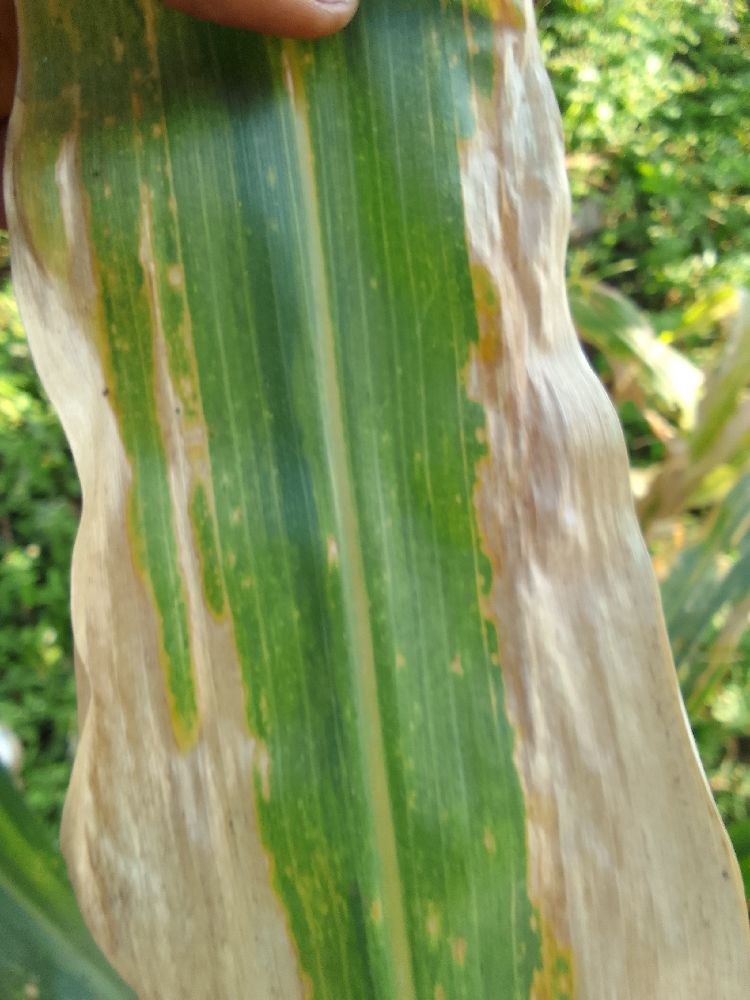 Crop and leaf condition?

maize, maize lethal necrosis
